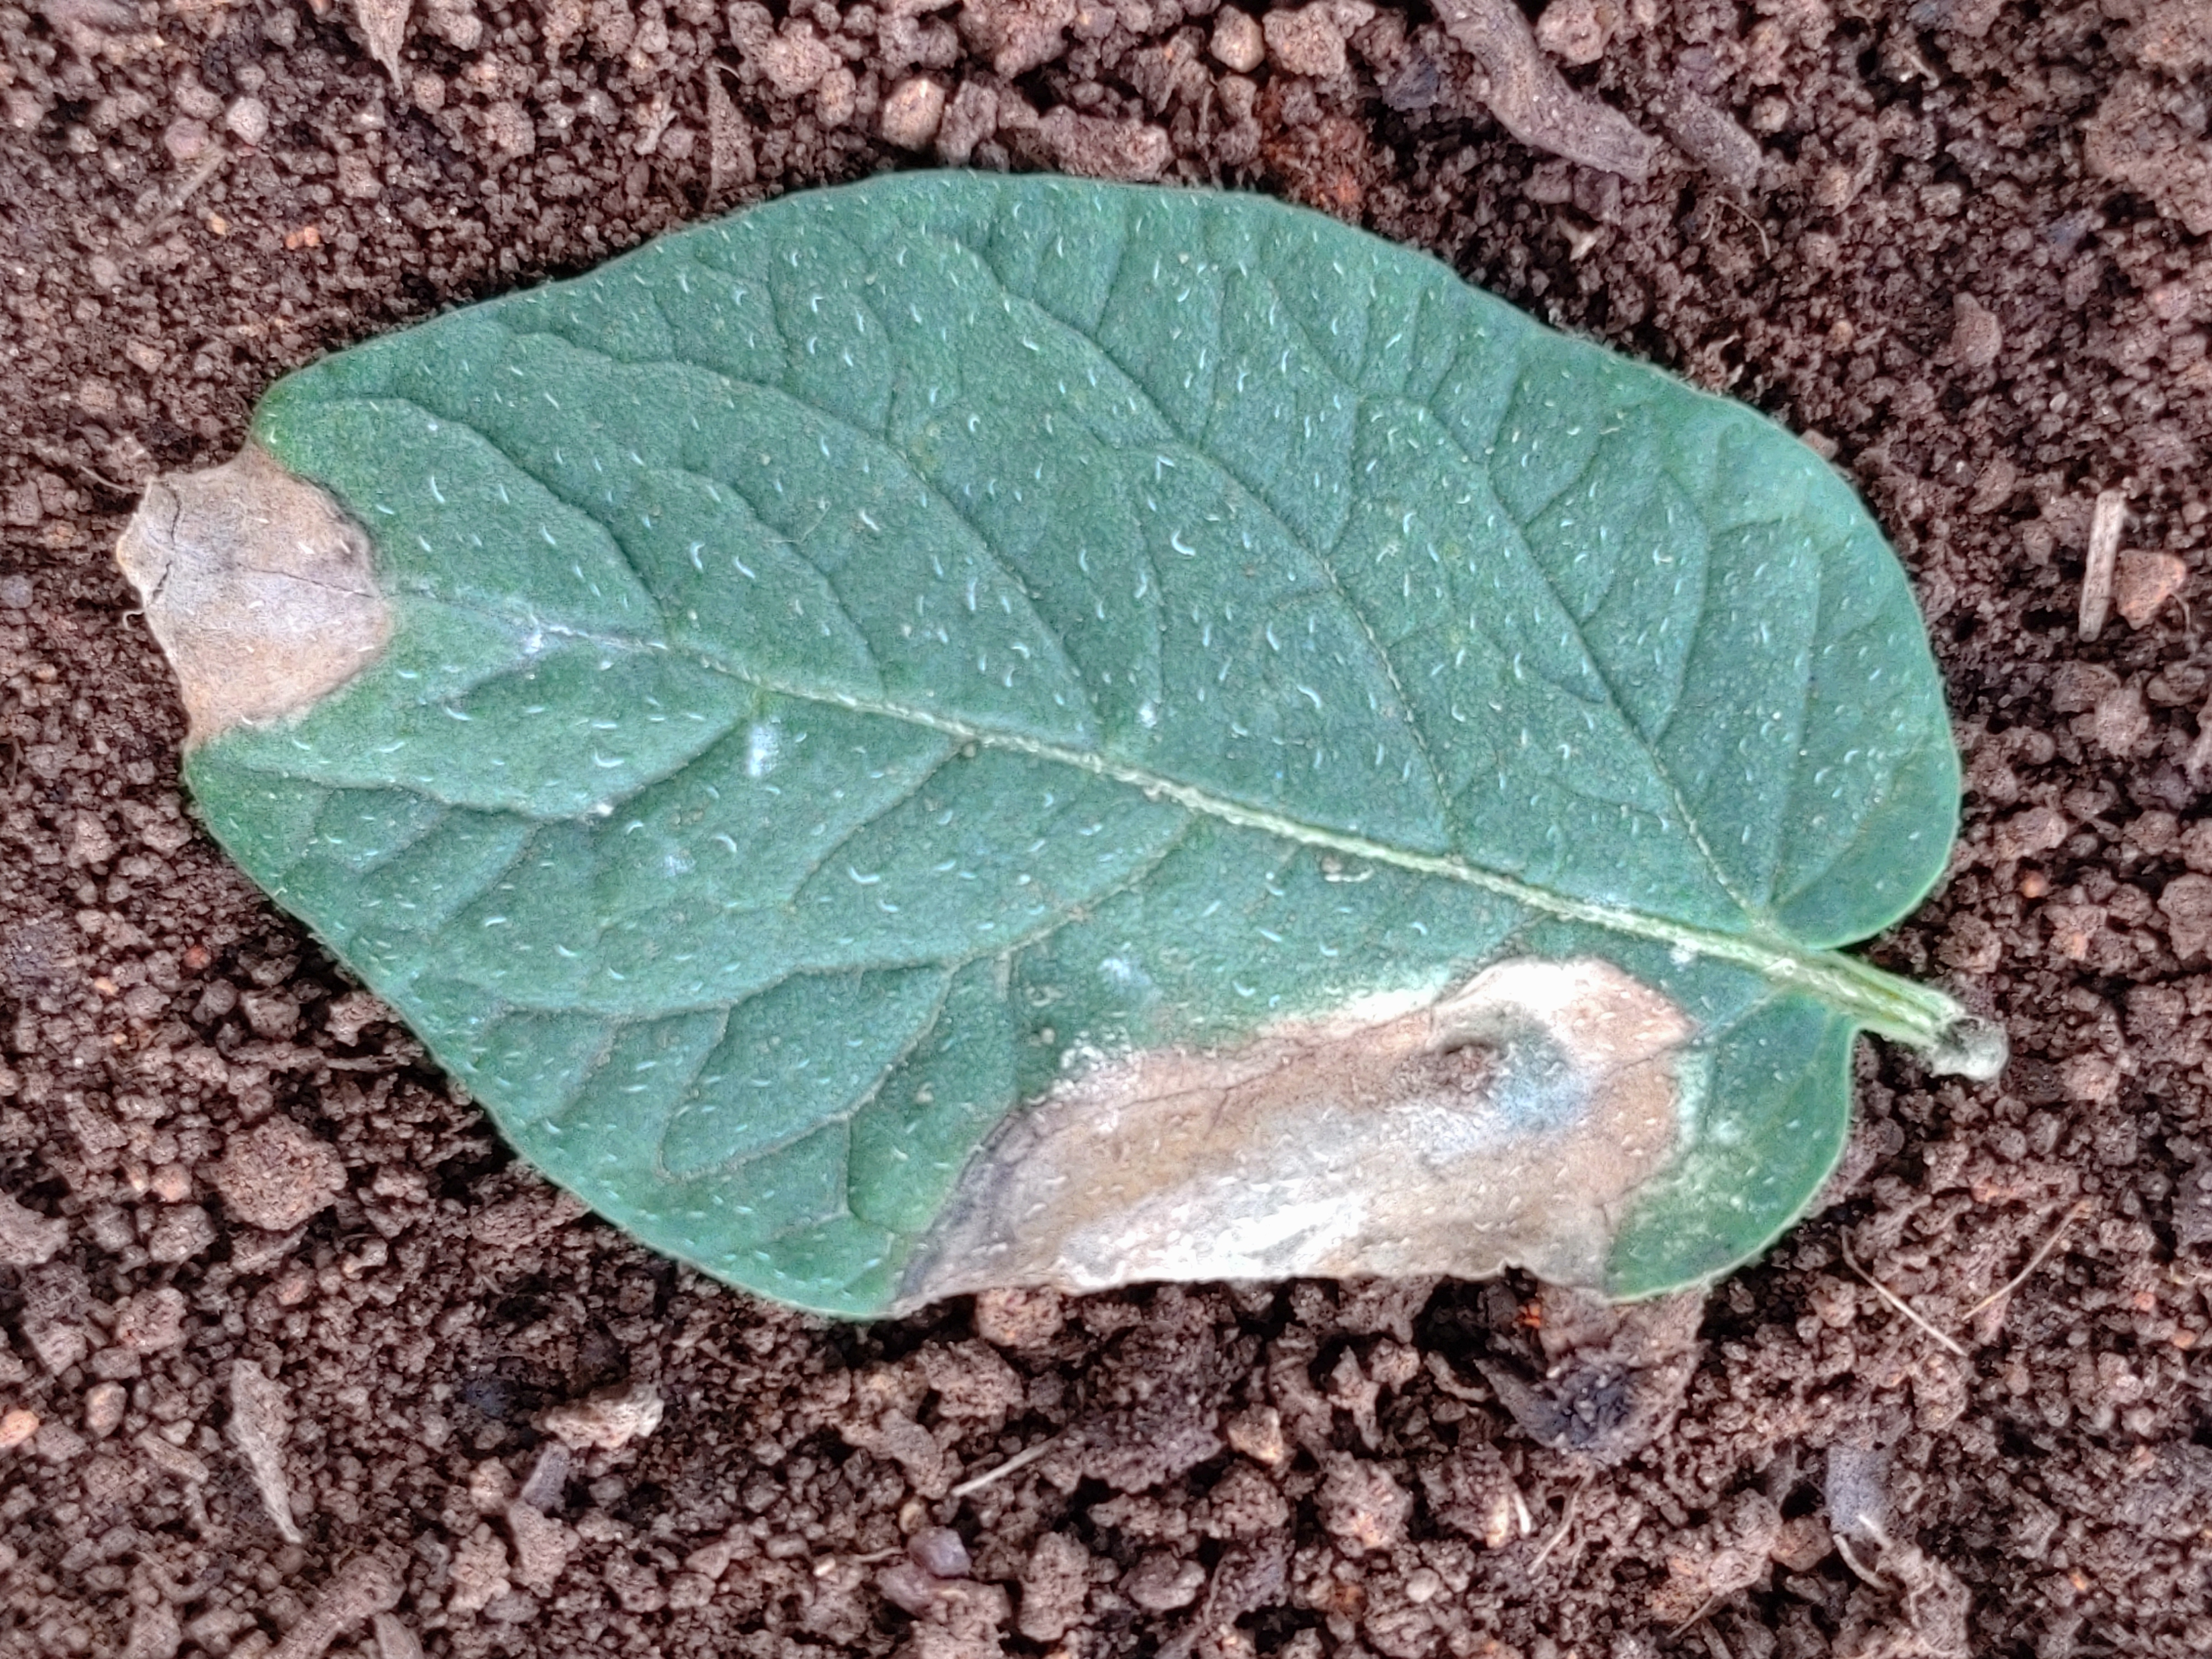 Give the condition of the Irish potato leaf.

early blight
